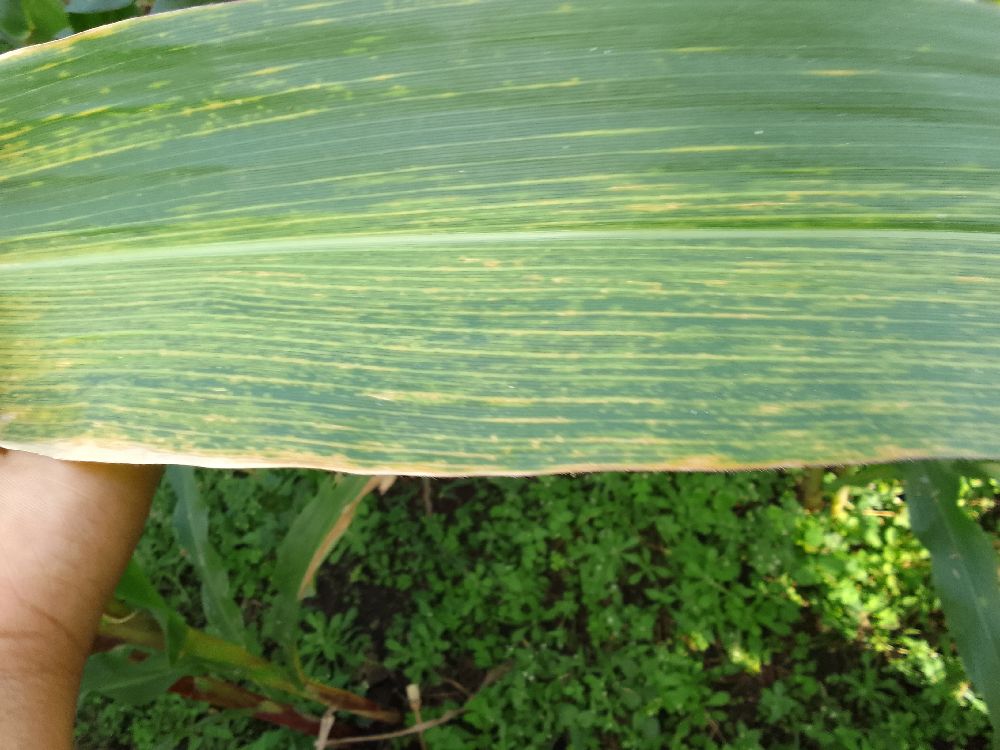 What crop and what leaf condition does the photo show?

maize, maize lethal necrosis
